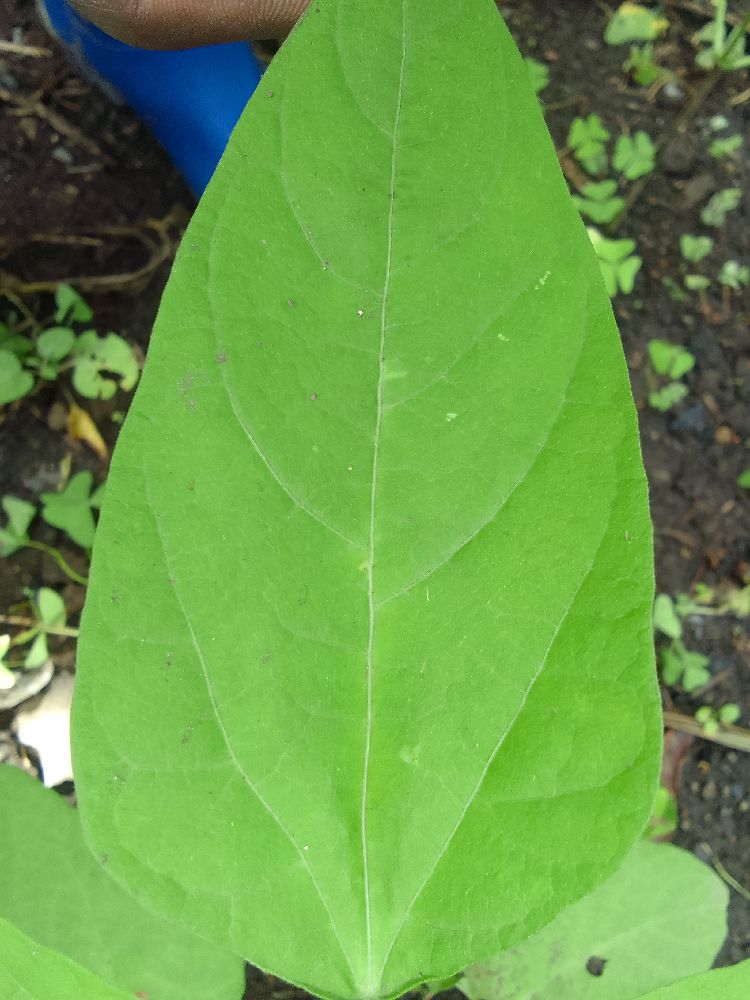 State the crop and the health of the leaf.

common bean, healthy
